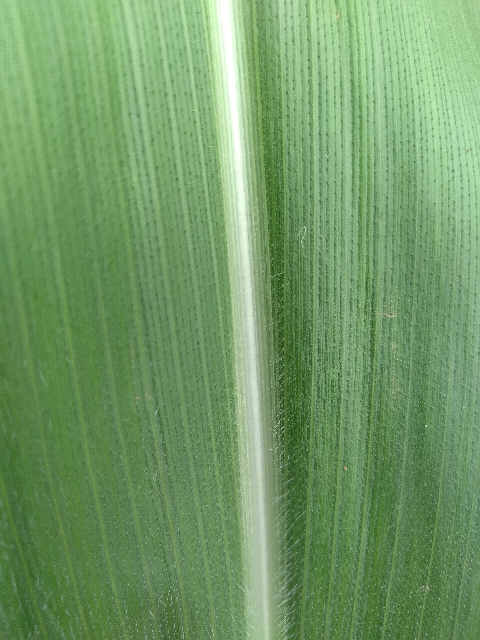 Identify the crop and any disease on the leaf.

maize, healthy
